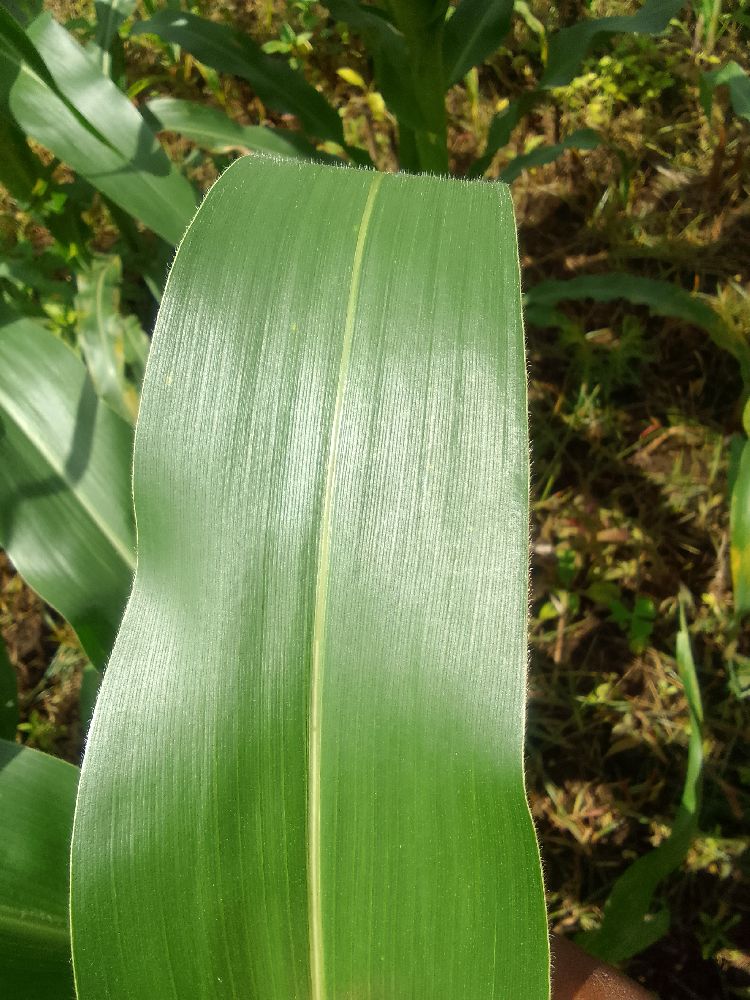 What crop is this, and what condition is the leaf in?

maize, healthy
